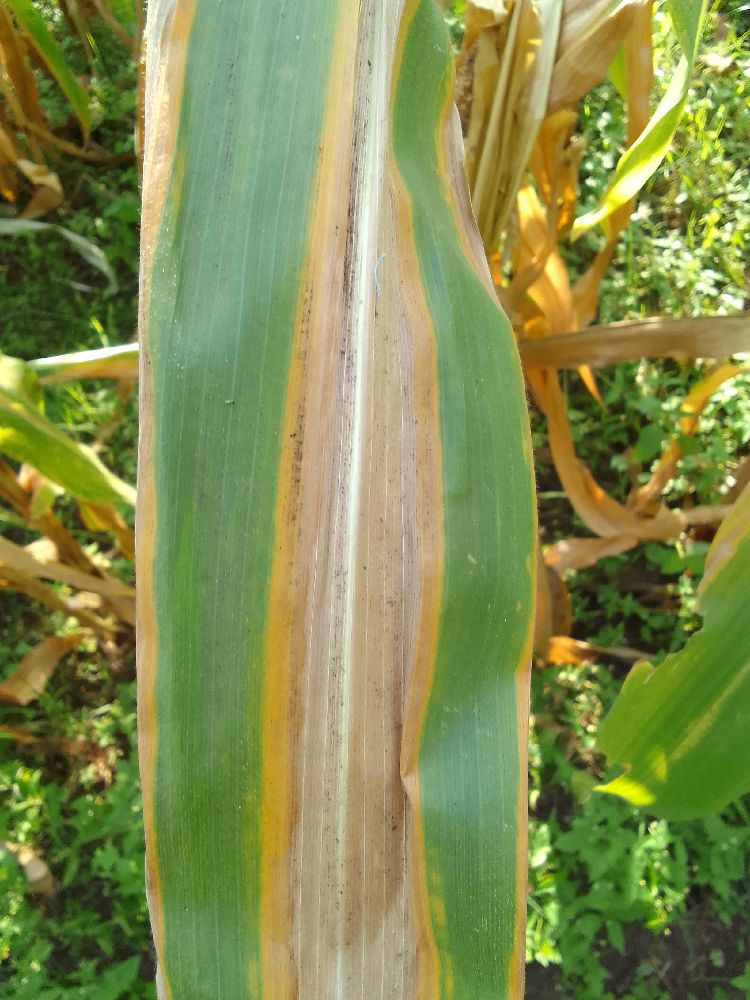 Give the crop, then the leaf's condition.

maize, maize lethal necrosis
